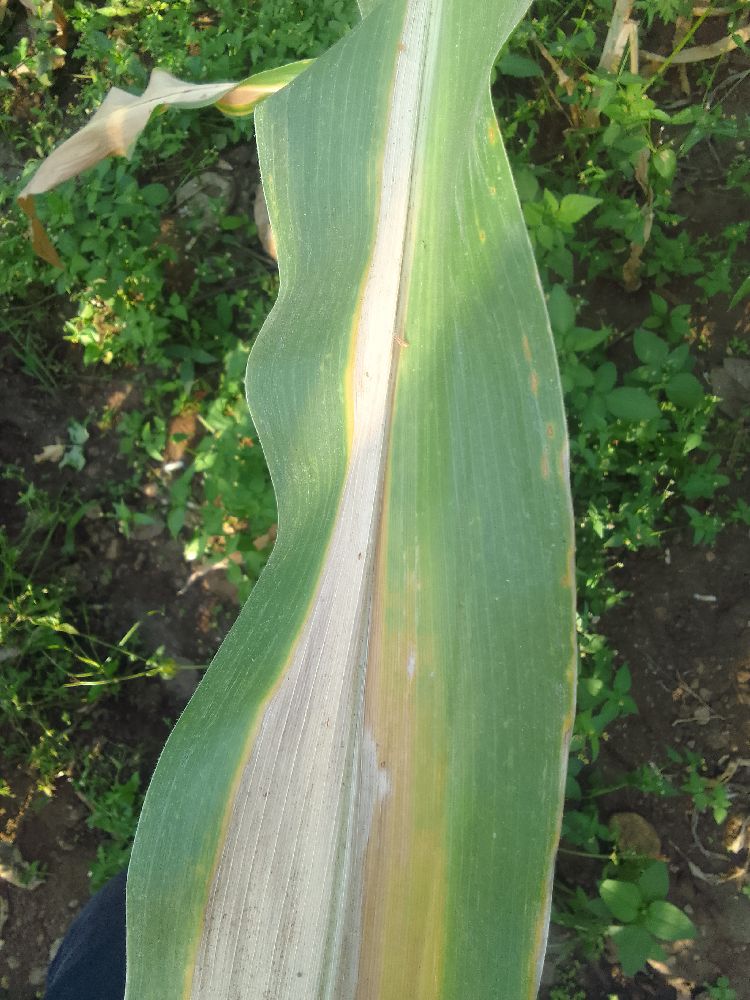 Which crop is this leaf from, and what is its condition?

maize, maize lethal necrosis
